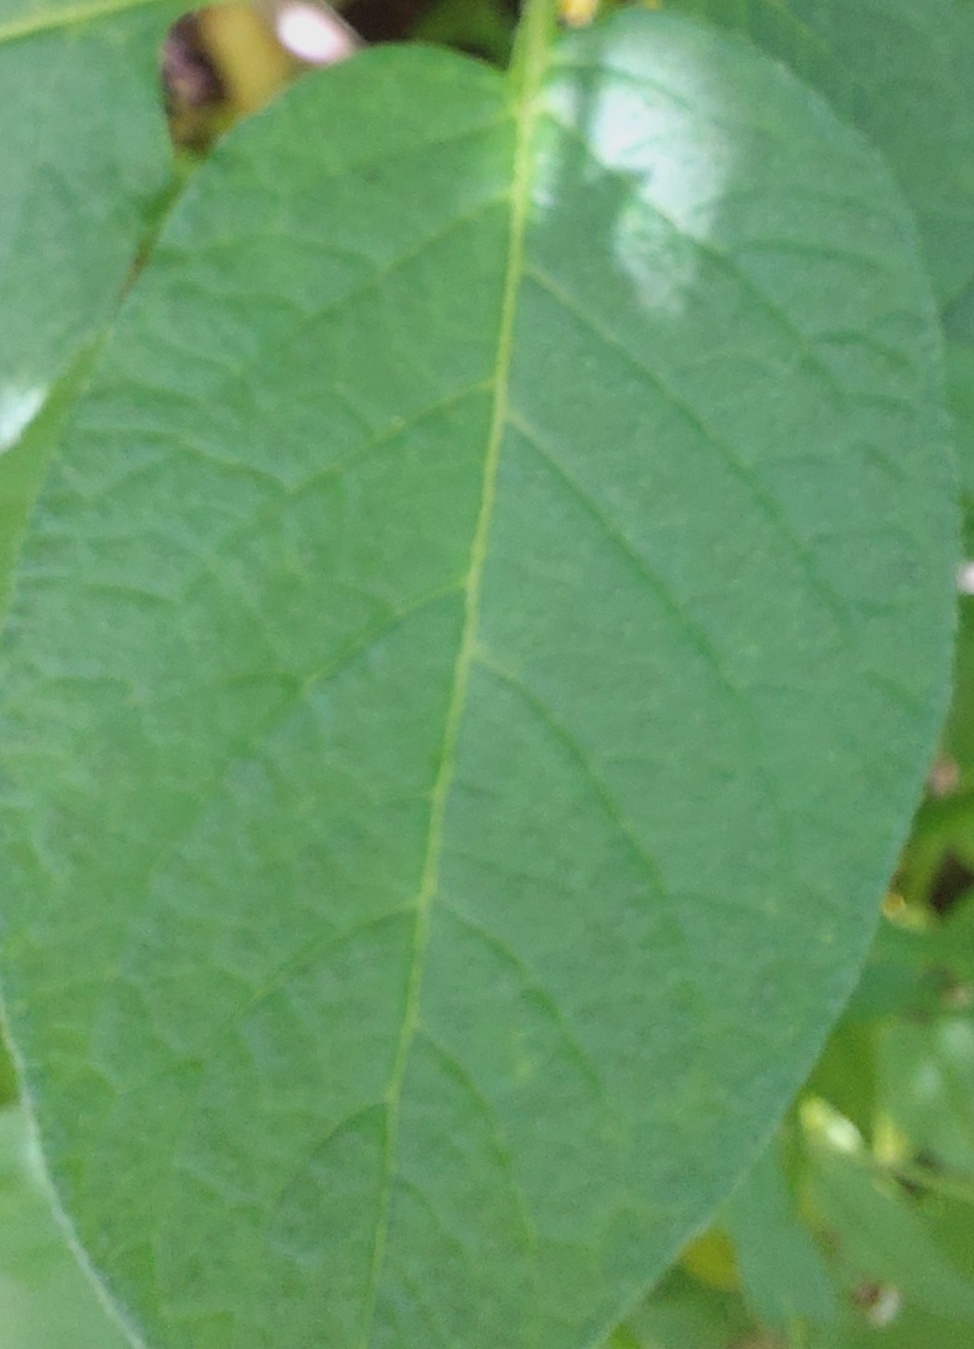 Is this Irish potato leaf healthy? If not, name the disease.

healthy
